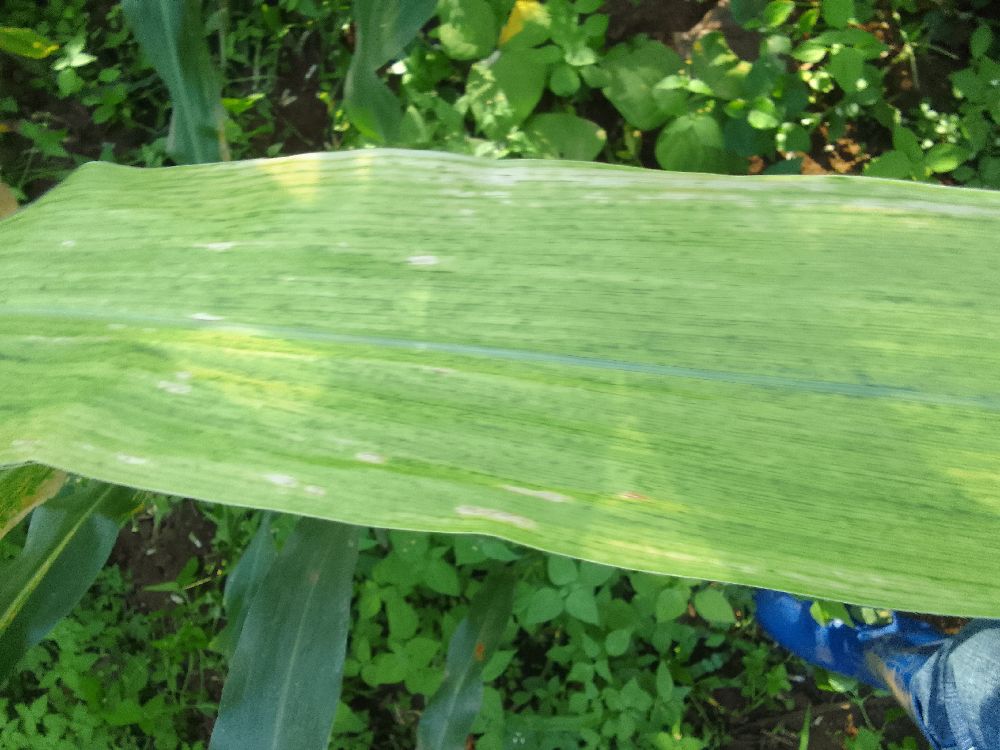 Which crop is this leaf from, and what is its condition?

maize, maize lethal necrosis
